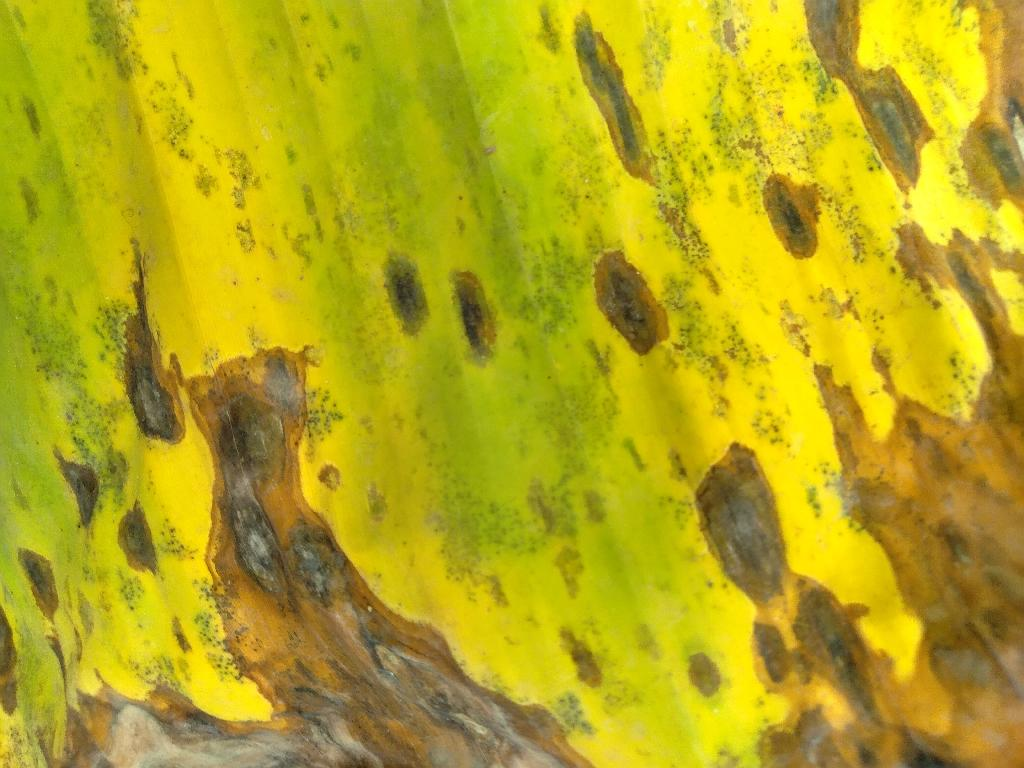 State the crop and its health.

banana, black sigatoka
